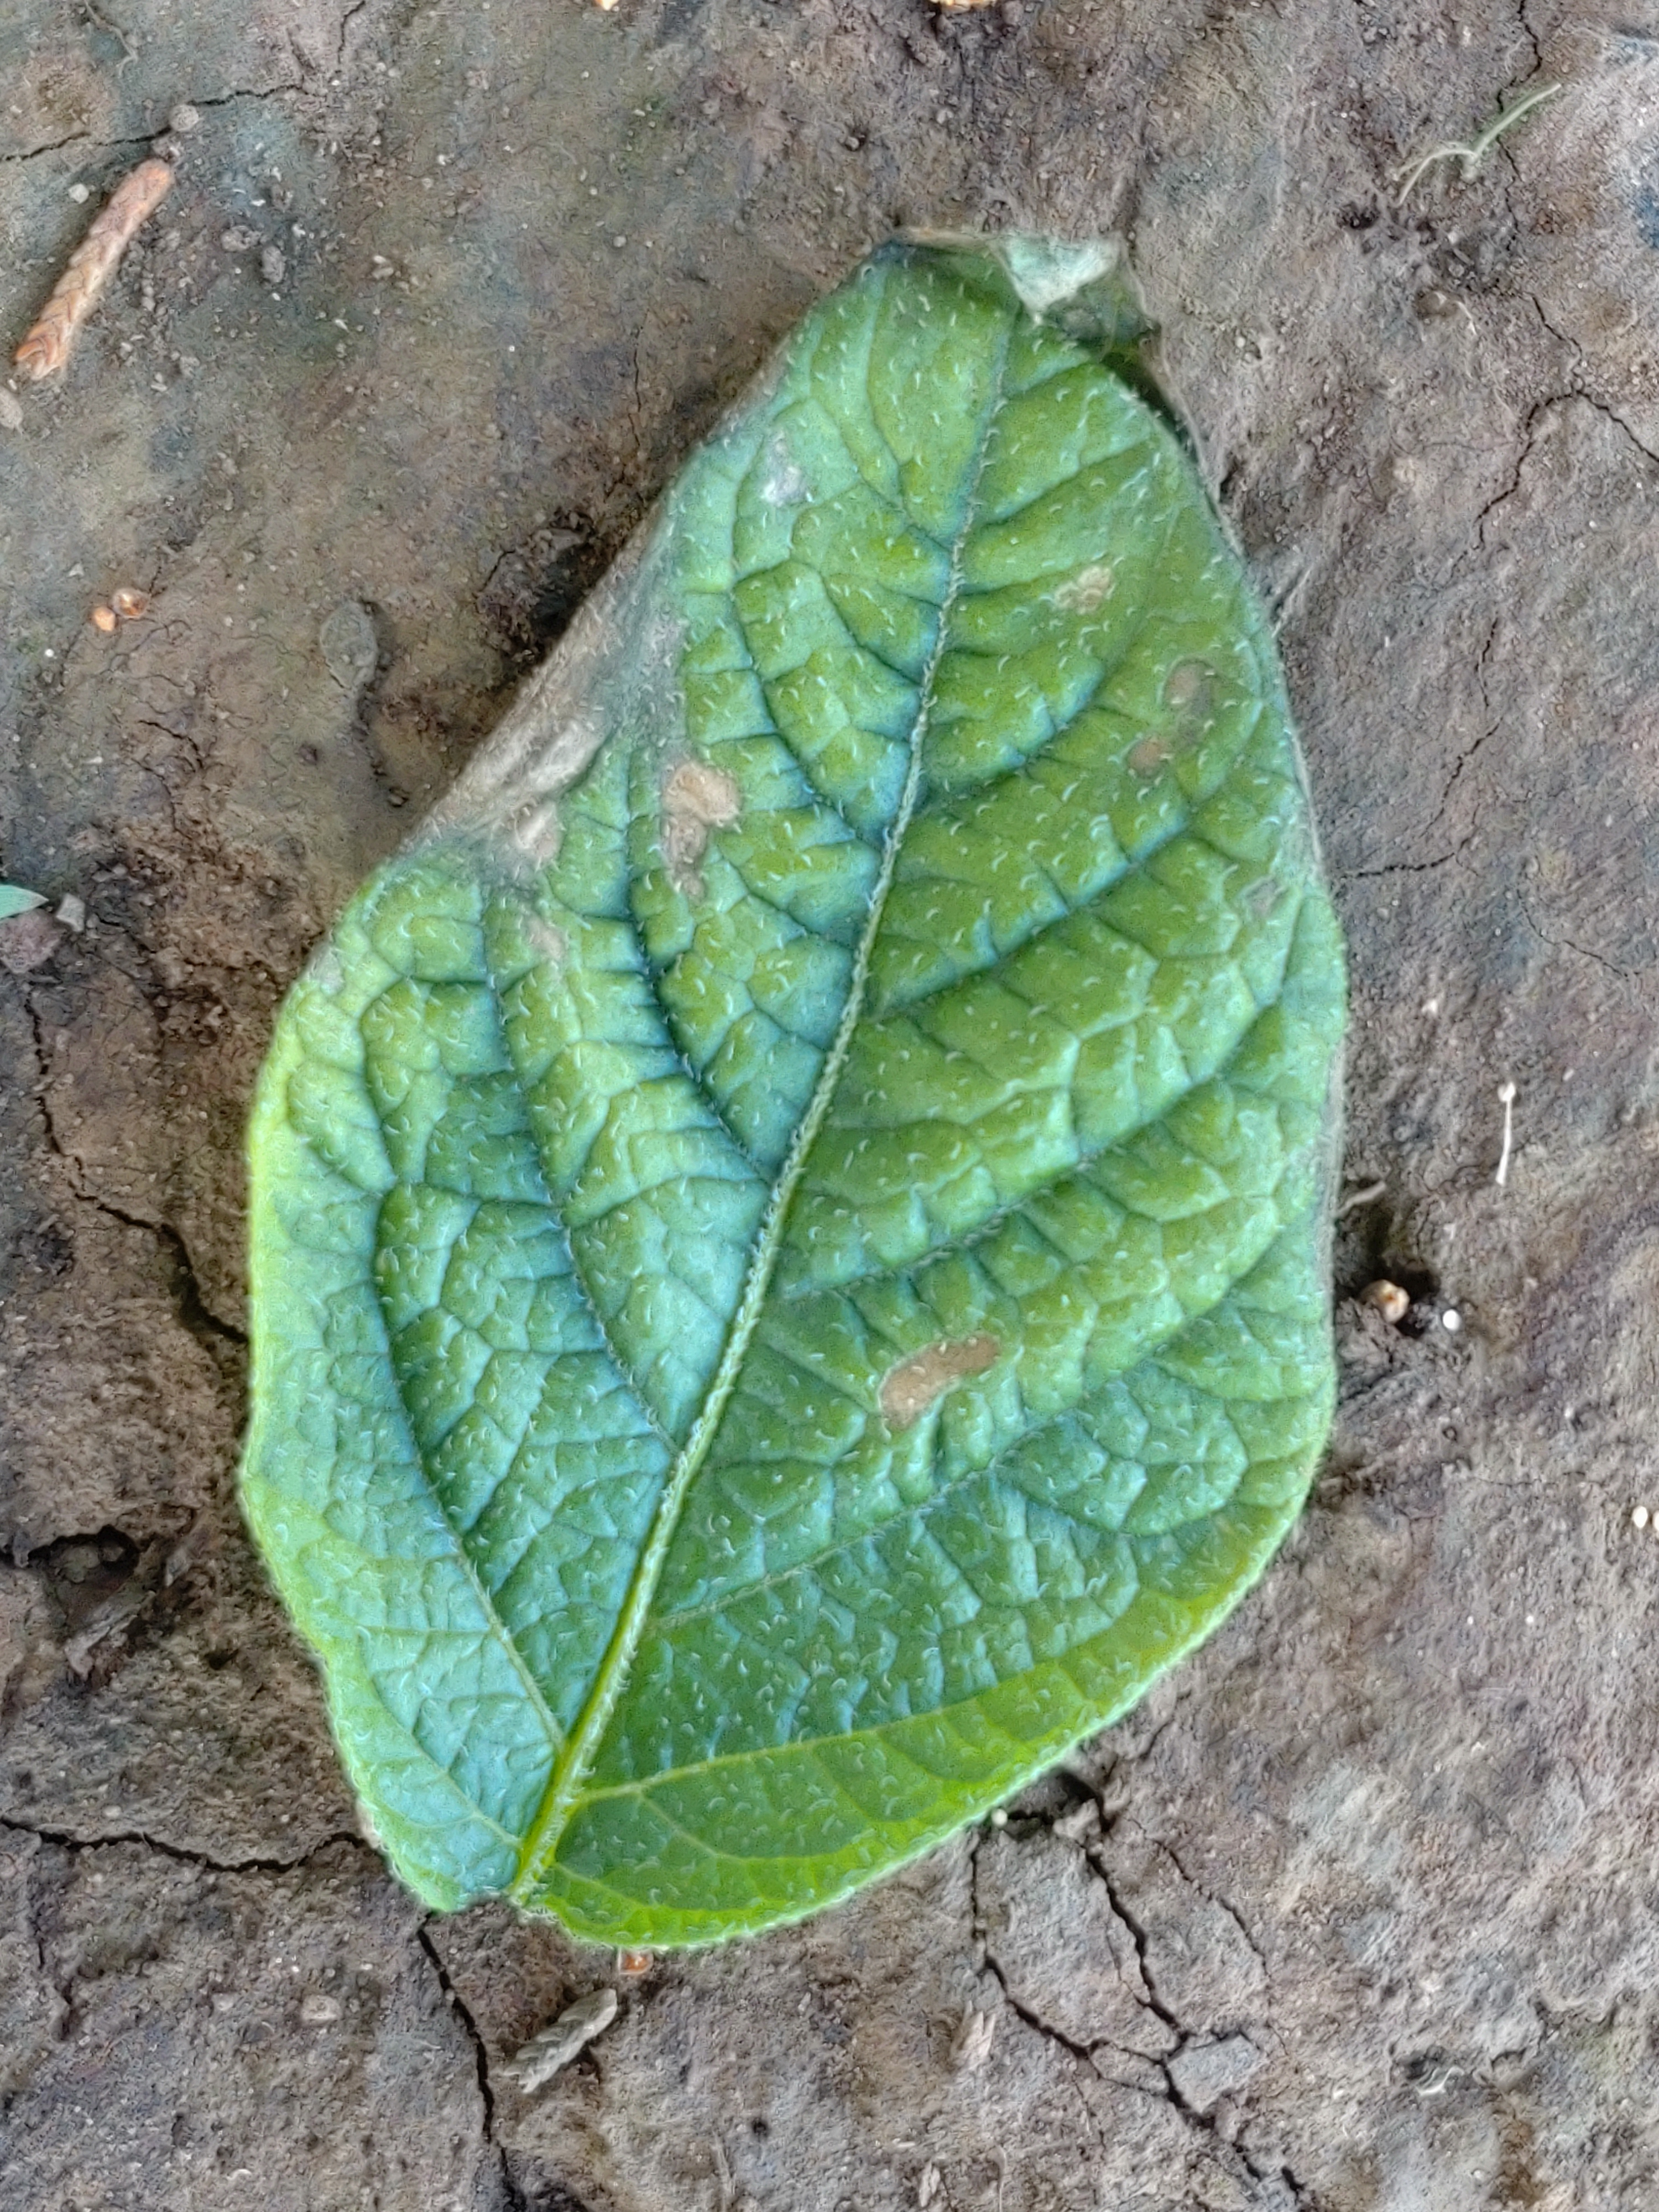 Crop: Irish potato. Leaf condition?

early blight
